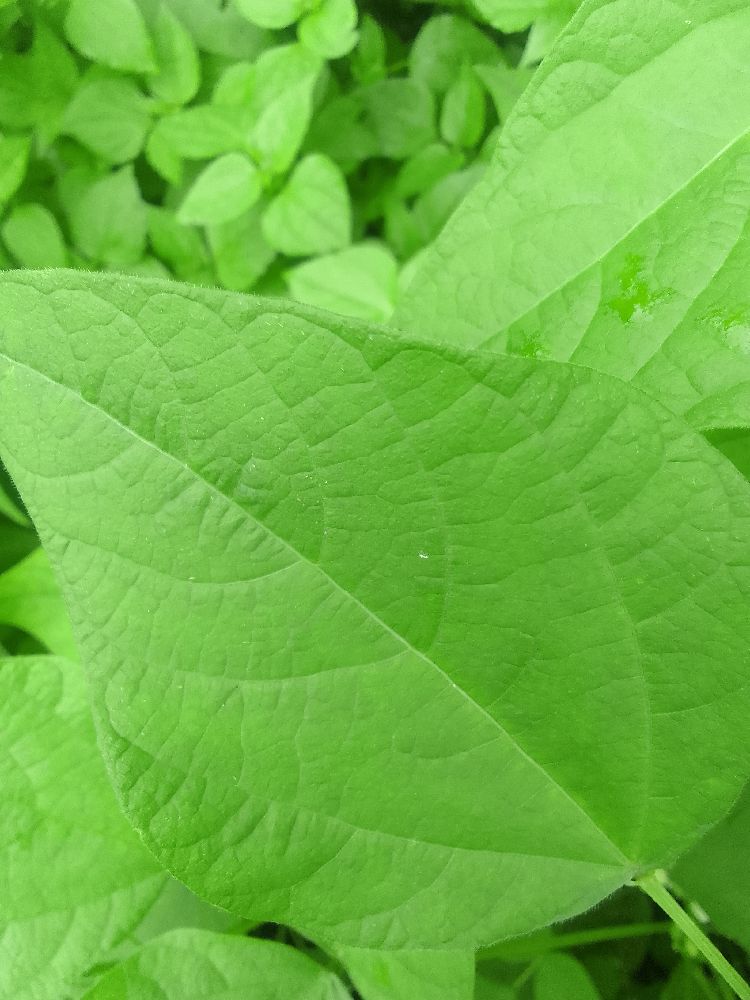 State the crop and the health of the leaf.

common bean, healthy
